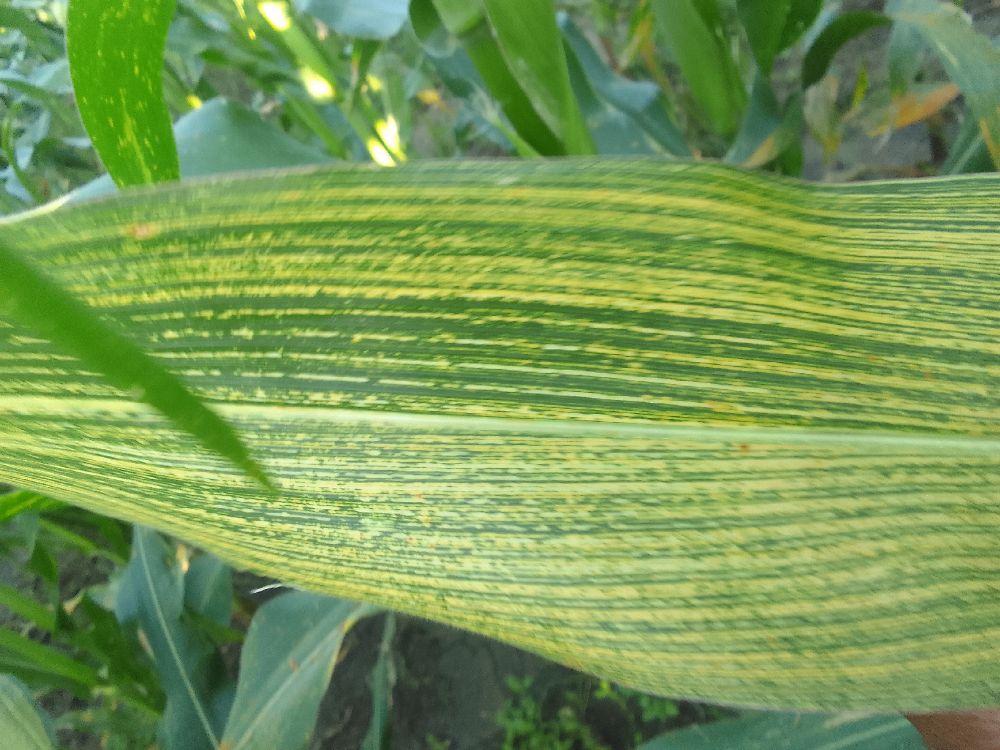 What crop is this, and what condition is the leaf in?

maize, maize streak virus
